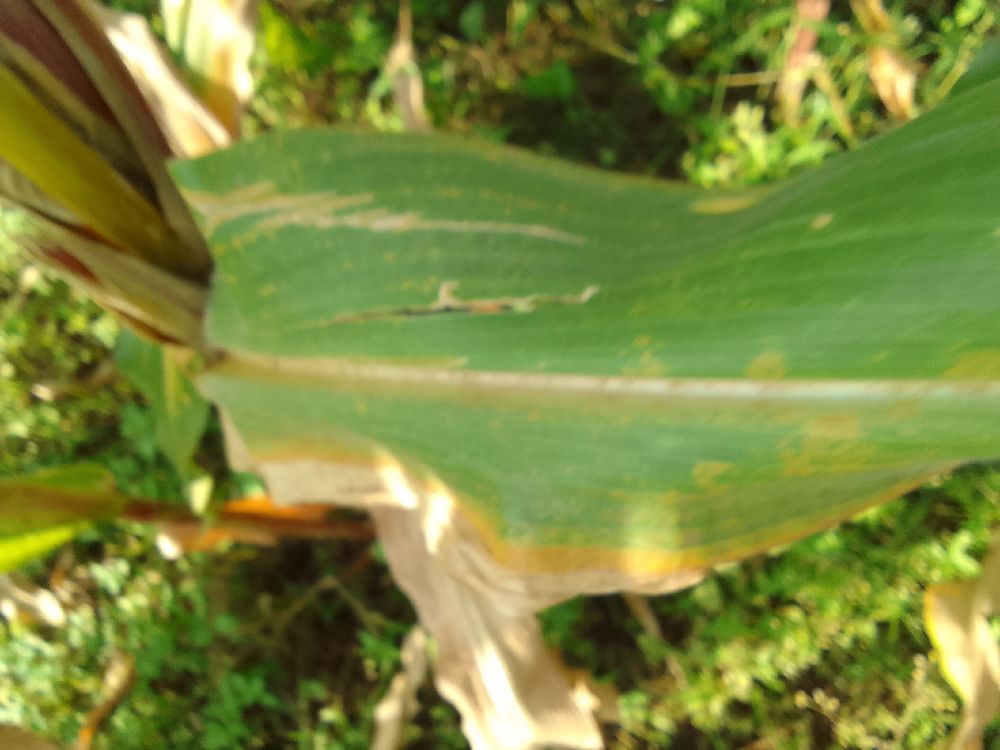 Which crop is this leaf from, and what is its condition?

maize, maize lethal necrosis
